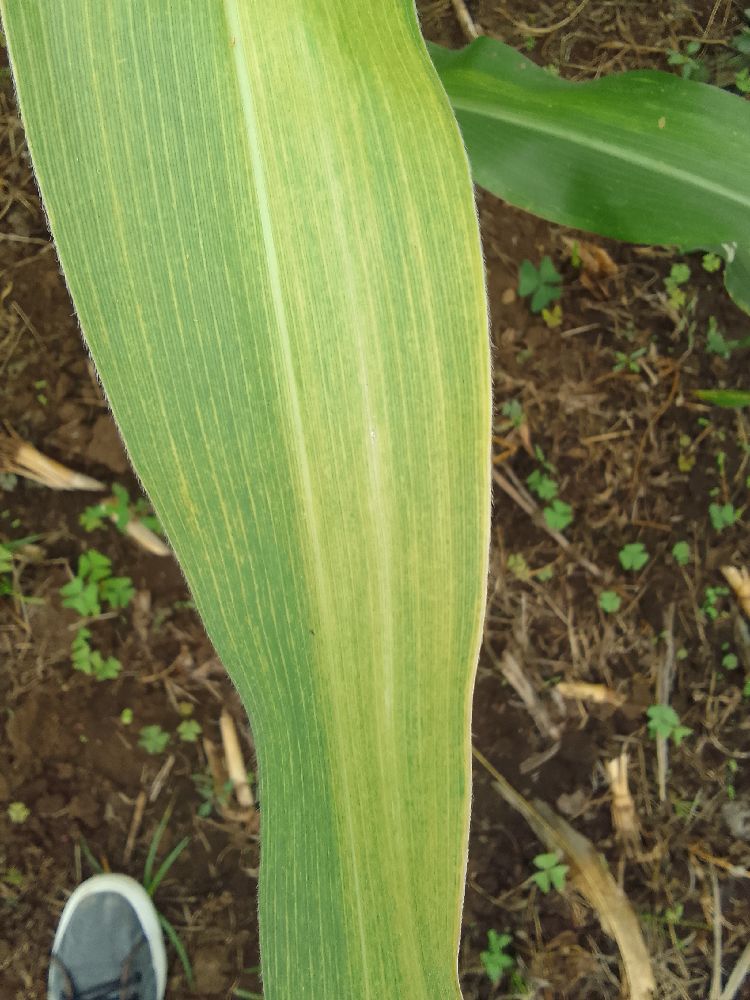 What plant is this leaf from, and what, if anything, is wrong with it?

maize, maize lethal necrosis
